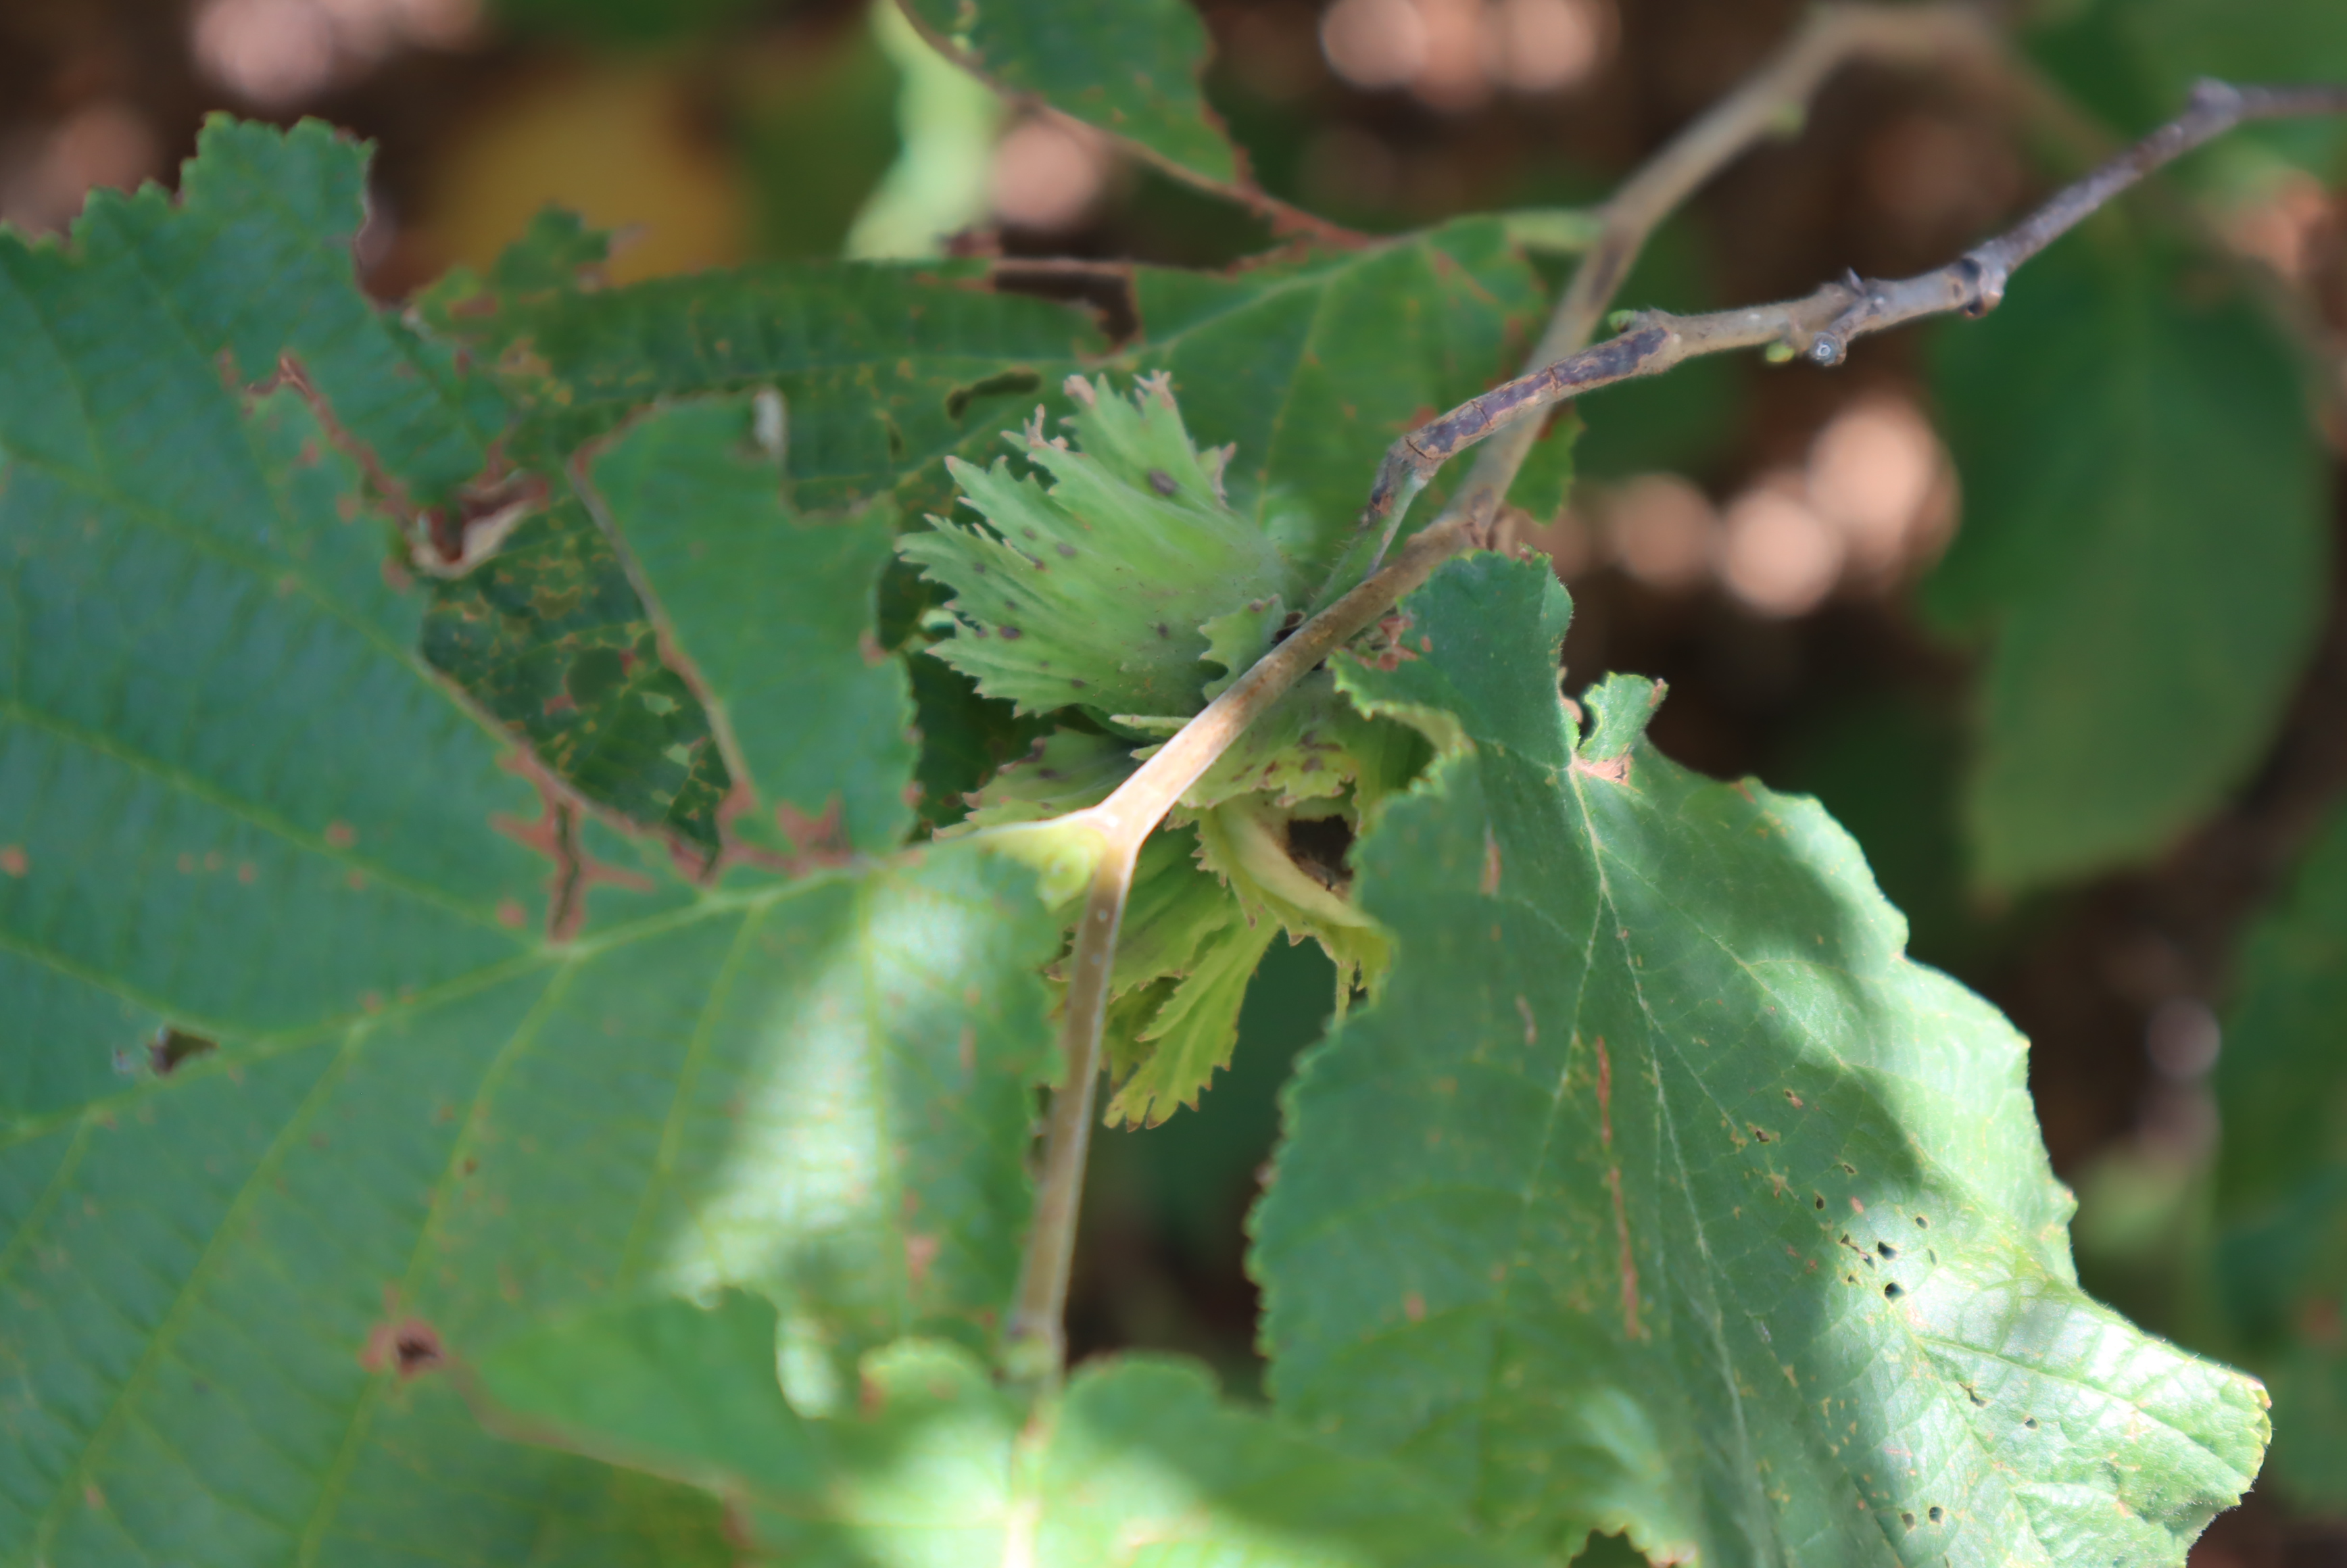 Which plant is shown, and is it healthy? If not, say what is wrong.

hazel, bacterial spot, phytophagous
